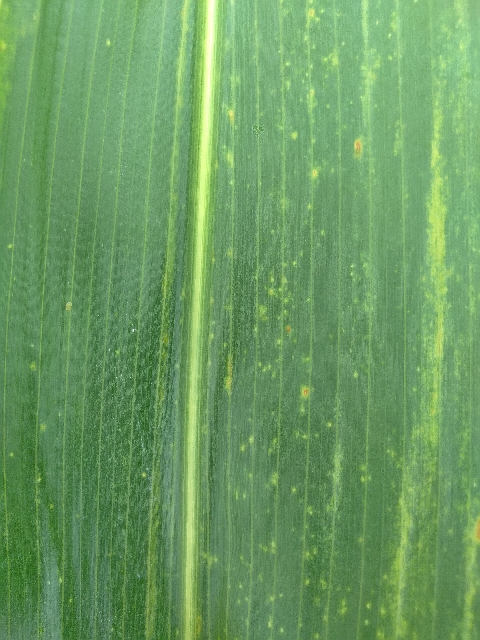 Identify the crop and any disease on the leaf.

maize, maize lethal necrosis
